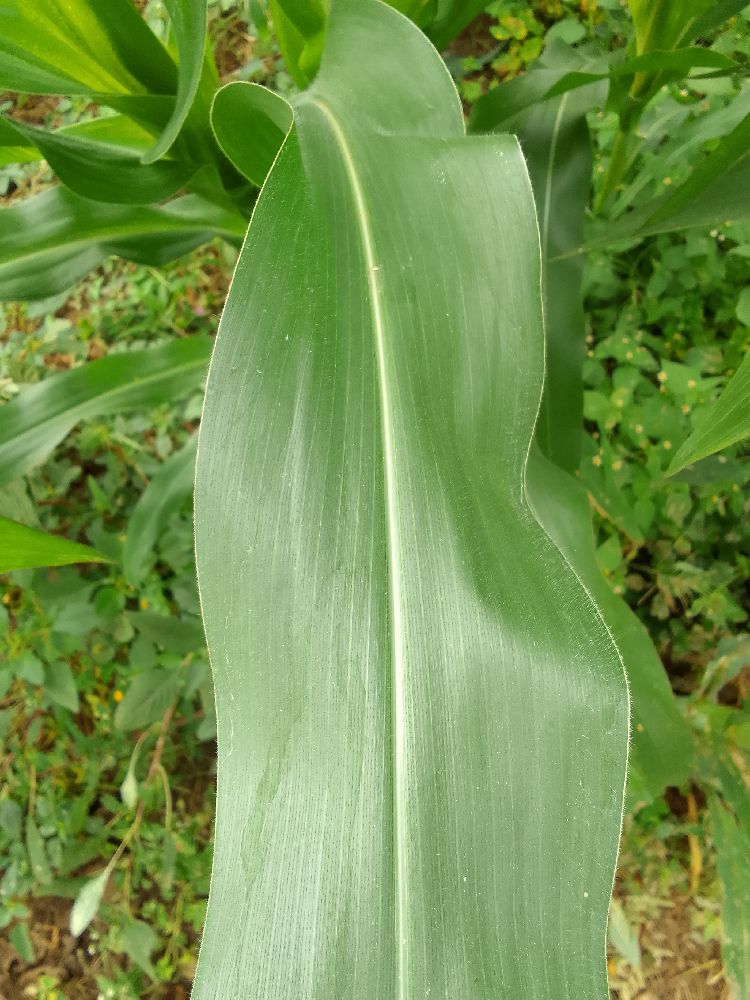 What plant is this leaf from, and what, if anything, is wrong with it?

maize, healthy
